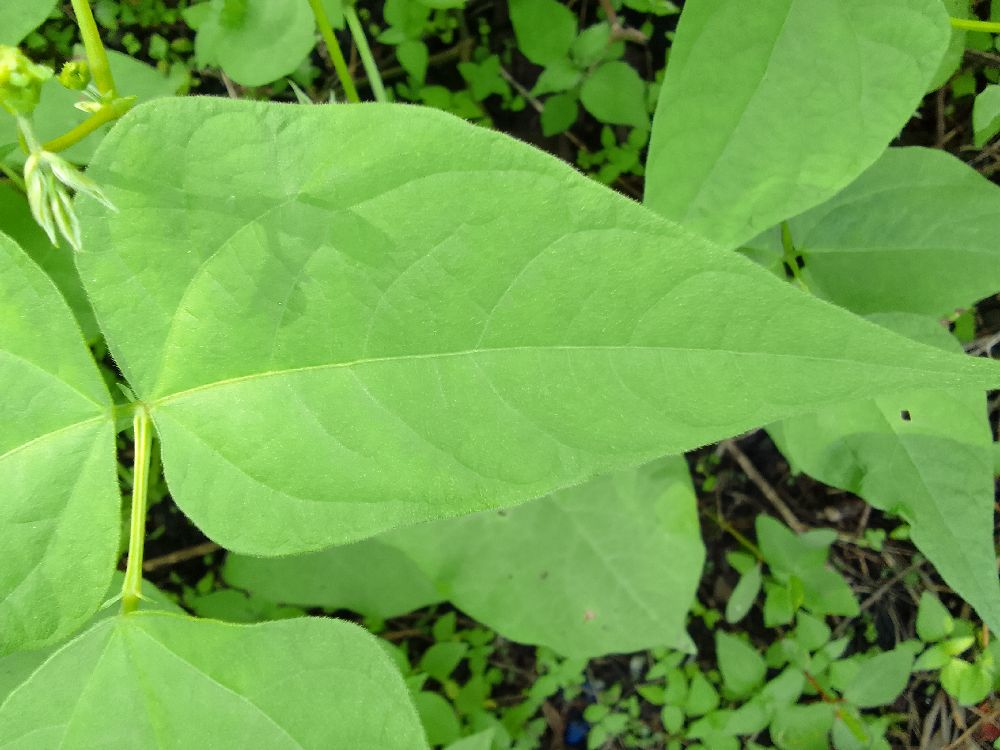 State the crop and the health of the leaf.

common bean, healthy
